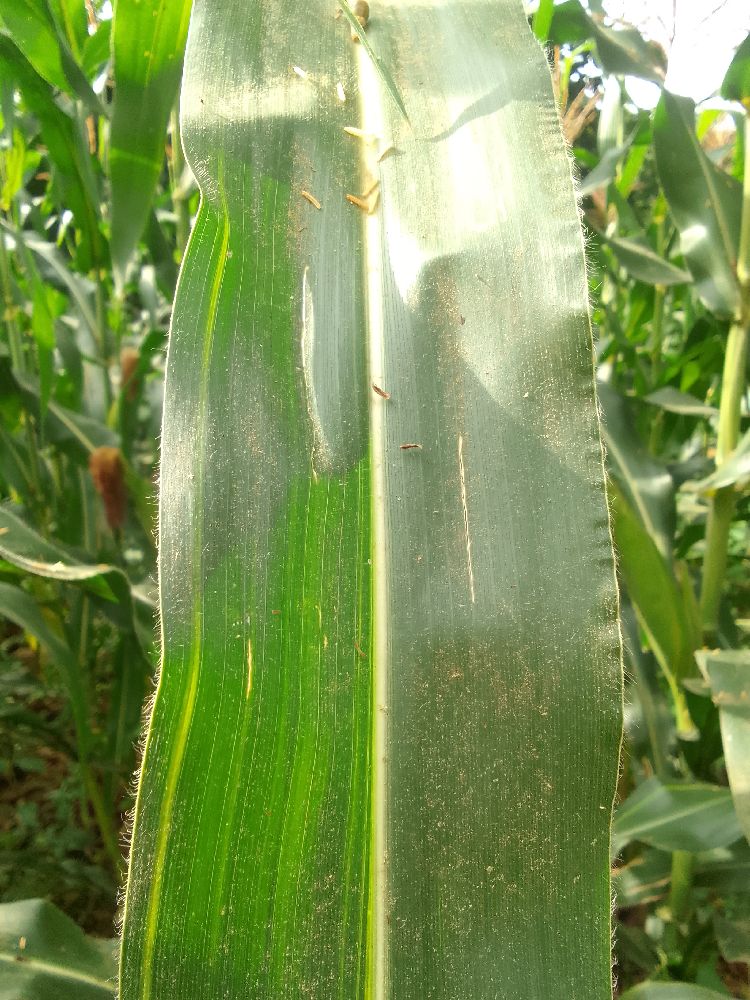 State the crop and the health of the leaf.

maize, healthy
